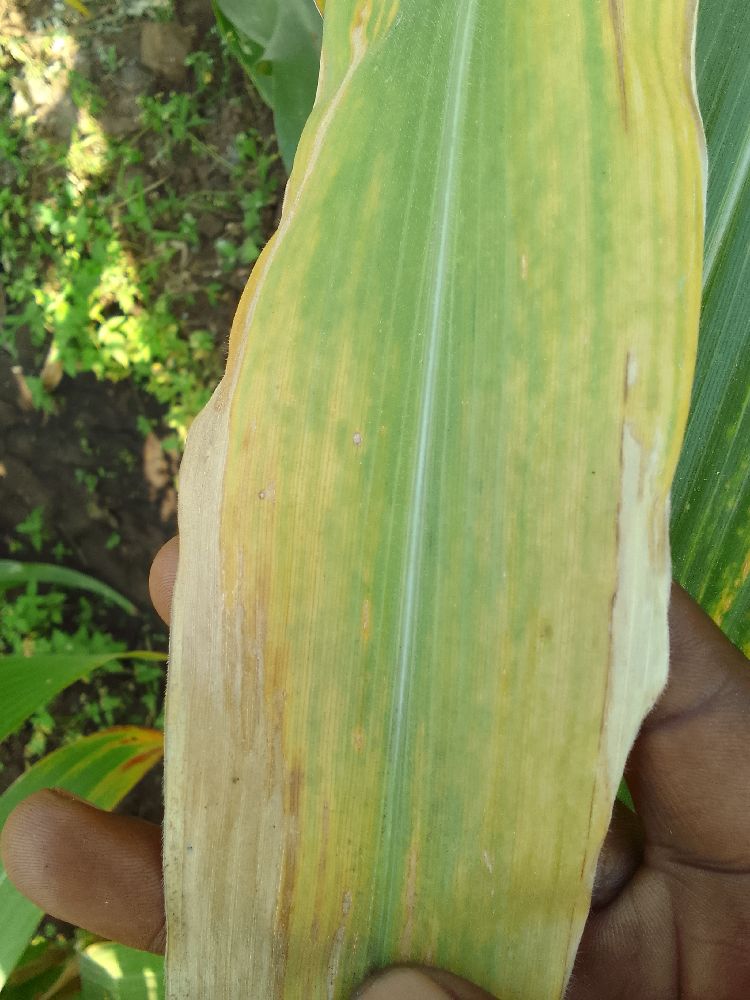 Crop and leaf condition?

maize, maize lethal necrosis
